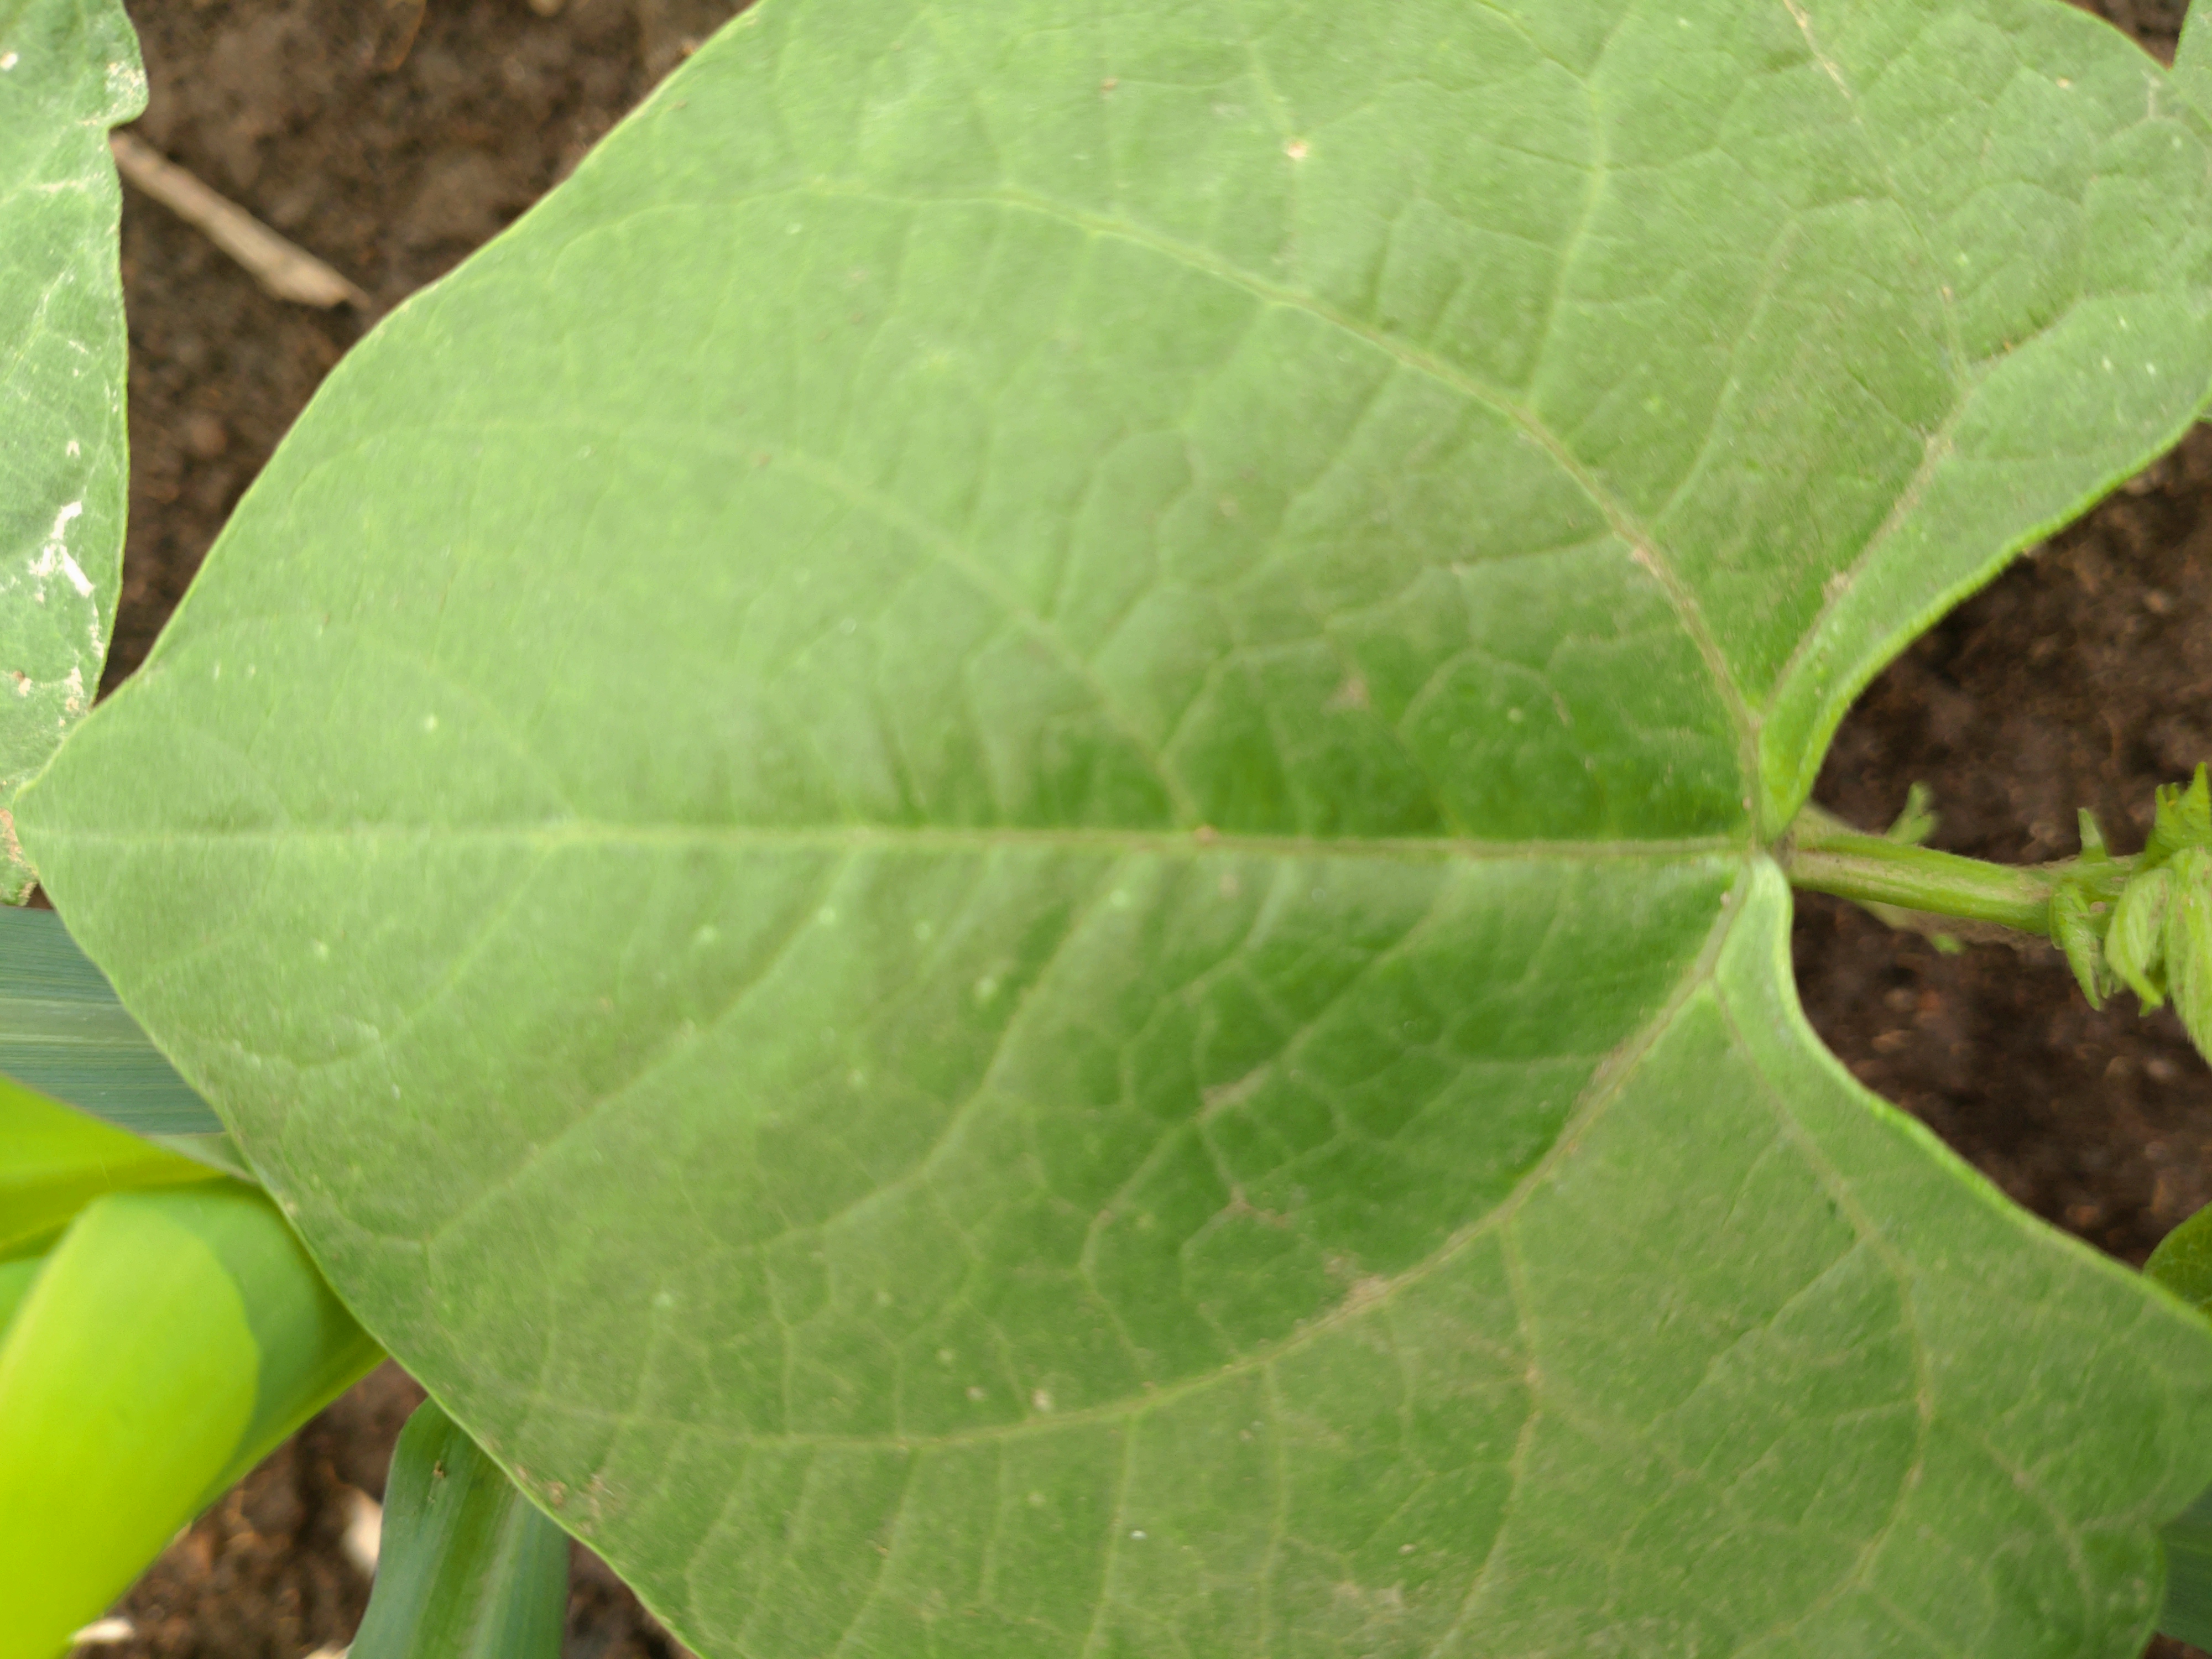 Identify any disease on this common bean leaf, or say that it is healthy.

healthy
